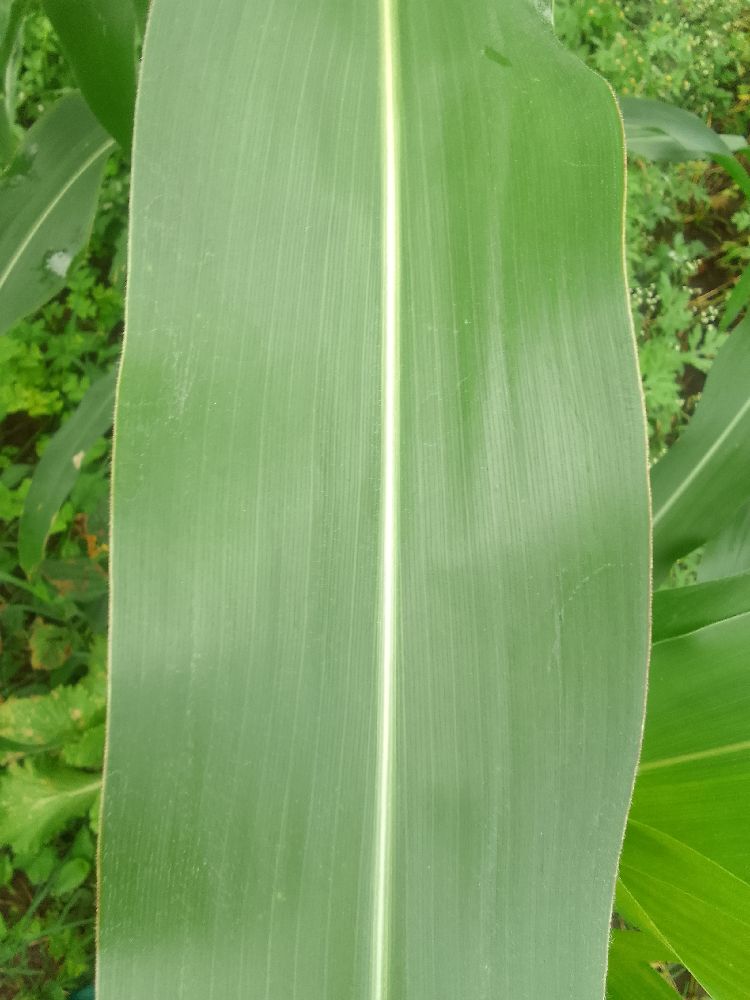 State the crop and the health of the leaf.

maize, healthy
